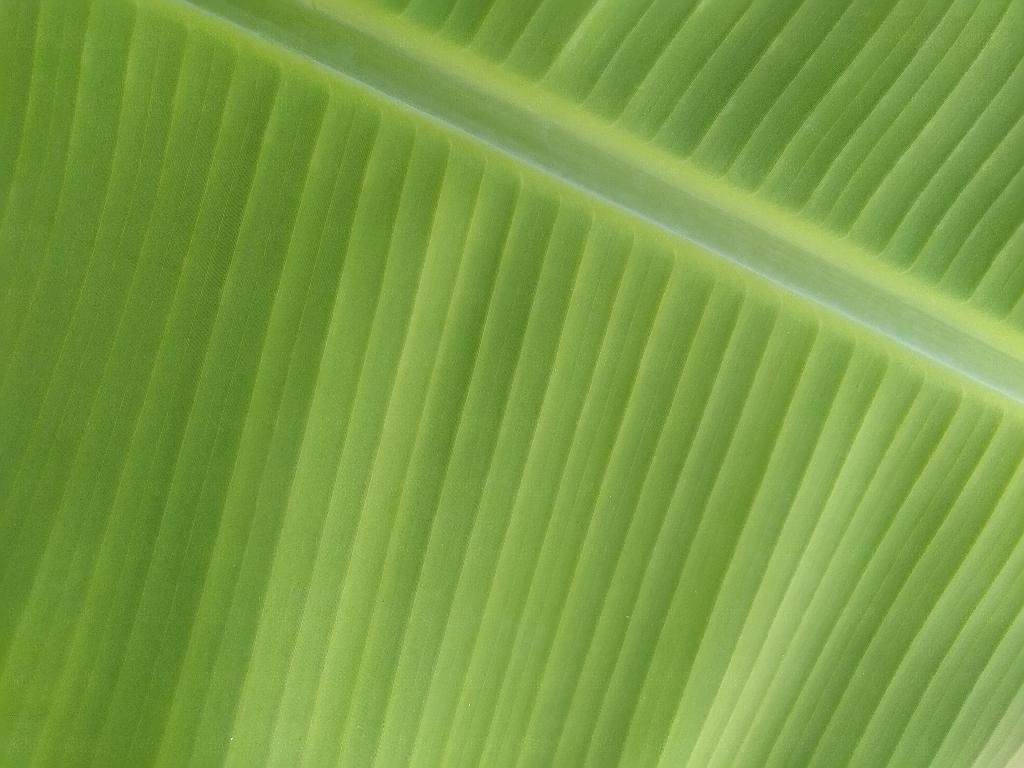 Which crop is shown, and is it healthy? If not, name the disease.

banana, healthy
